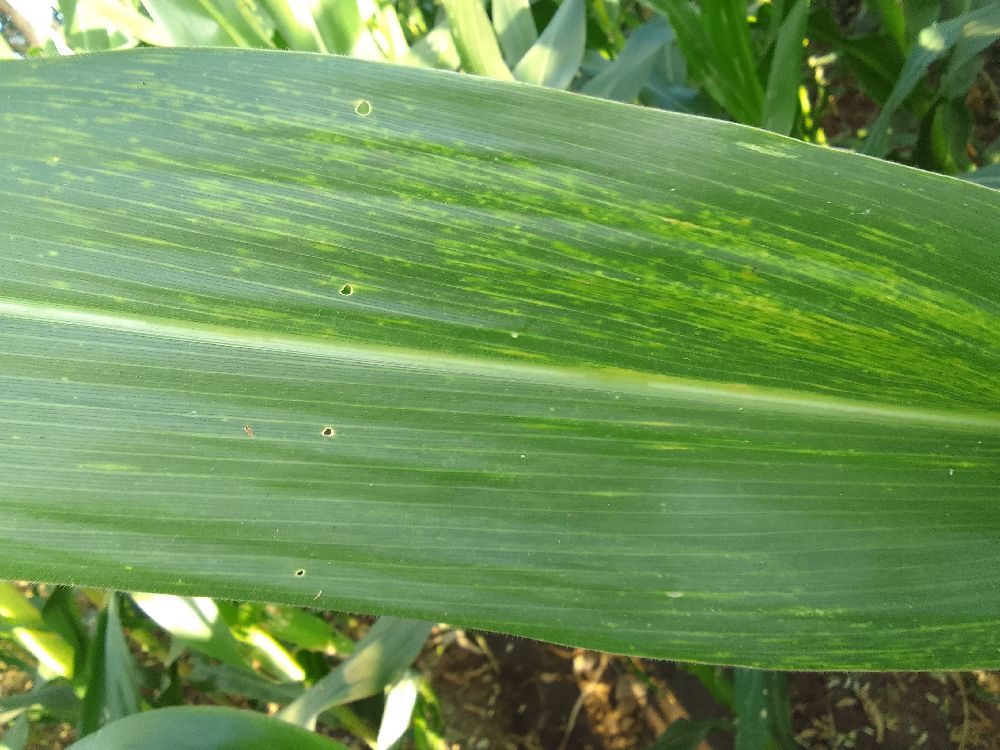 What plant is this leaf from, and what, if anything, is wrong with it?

maize, maize lethal necrosis
